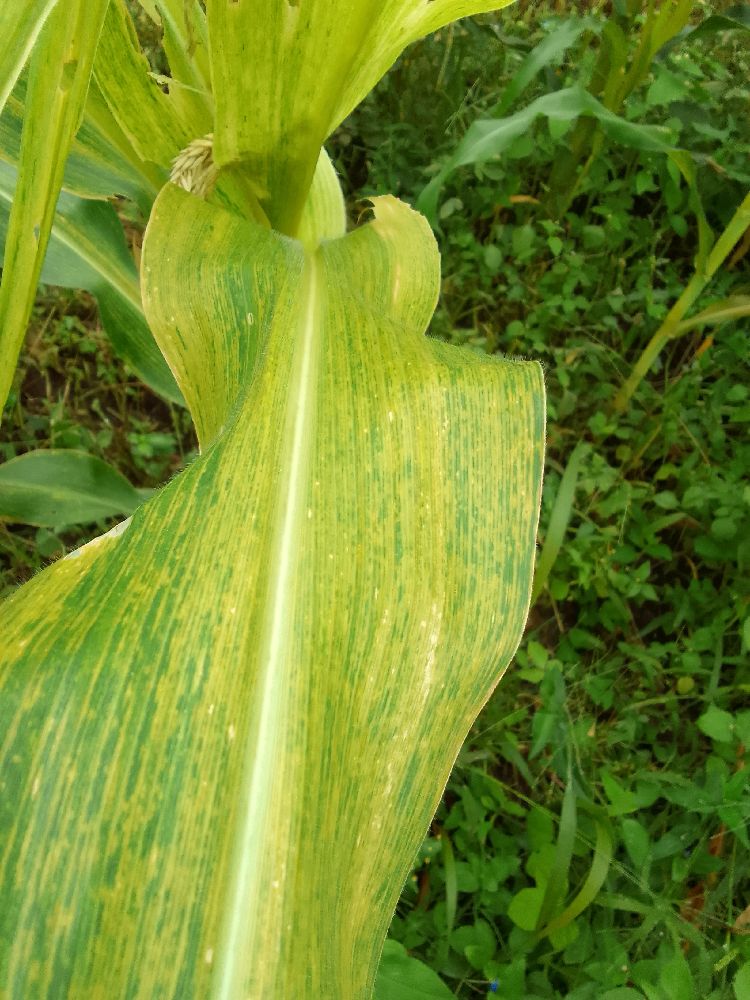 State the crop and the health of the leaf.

maize, maize lethal necrosis
